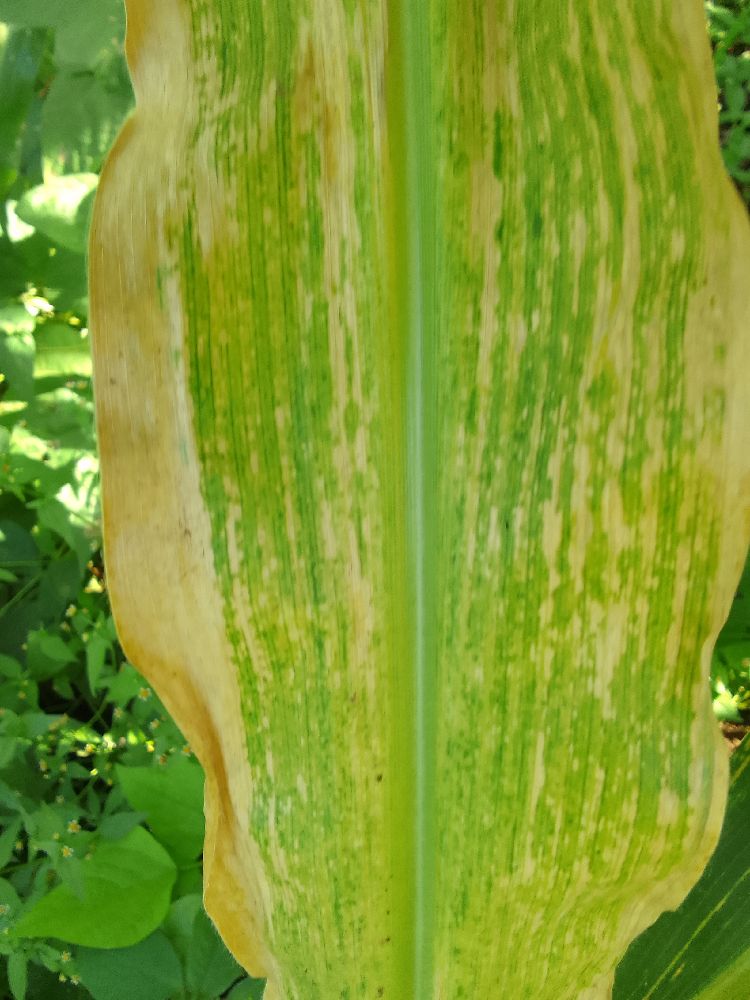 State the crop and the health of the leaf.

maize, maize lethal necrosis
